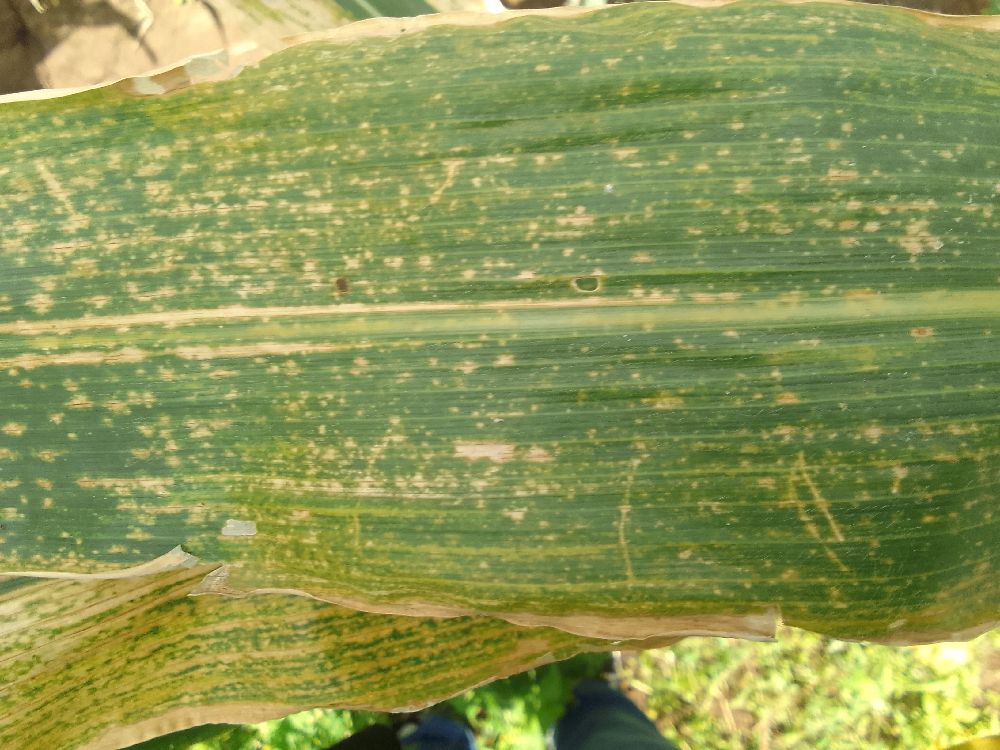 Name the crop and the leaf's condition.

maize, maize lethal necrosis
